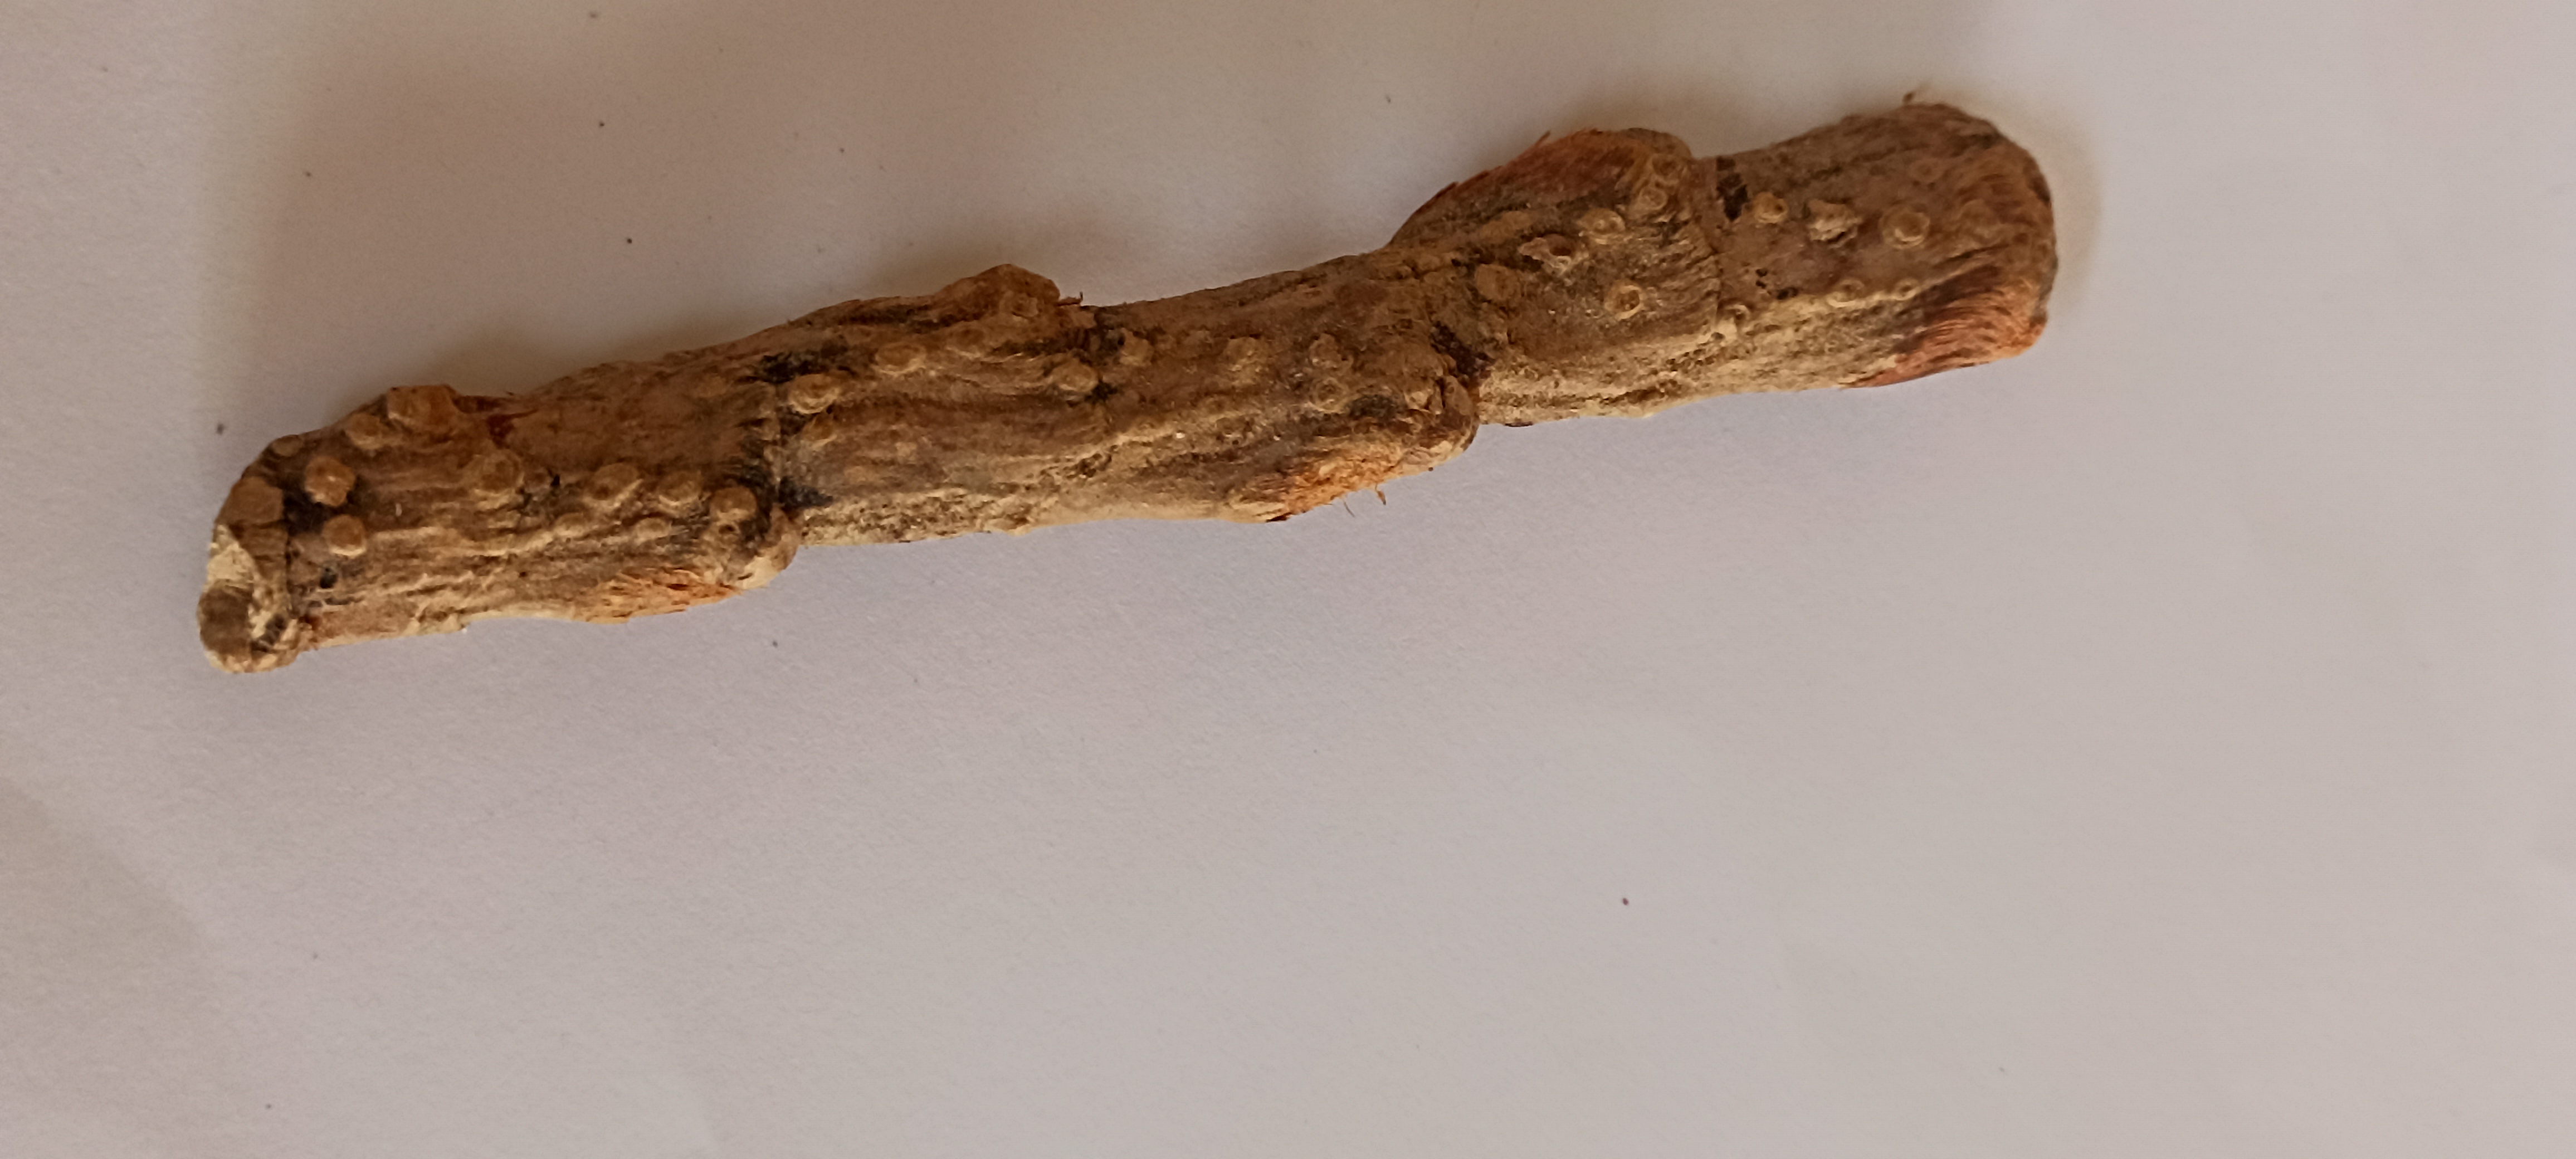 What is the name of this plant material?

vekhand
